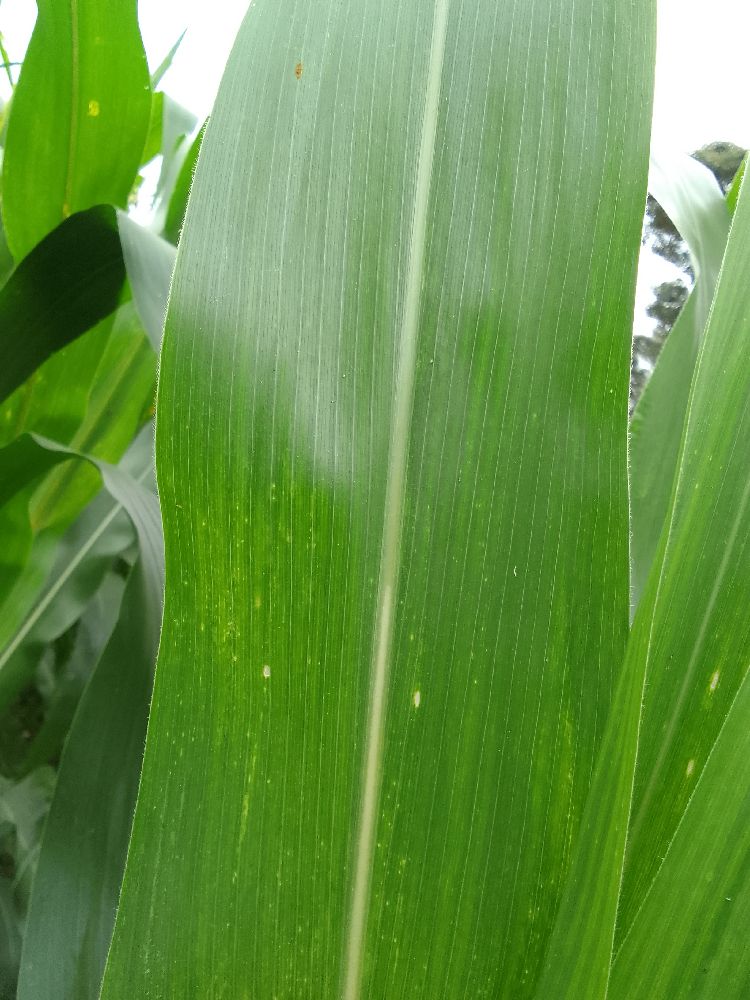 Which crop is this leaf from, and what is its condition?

maize, healthy
